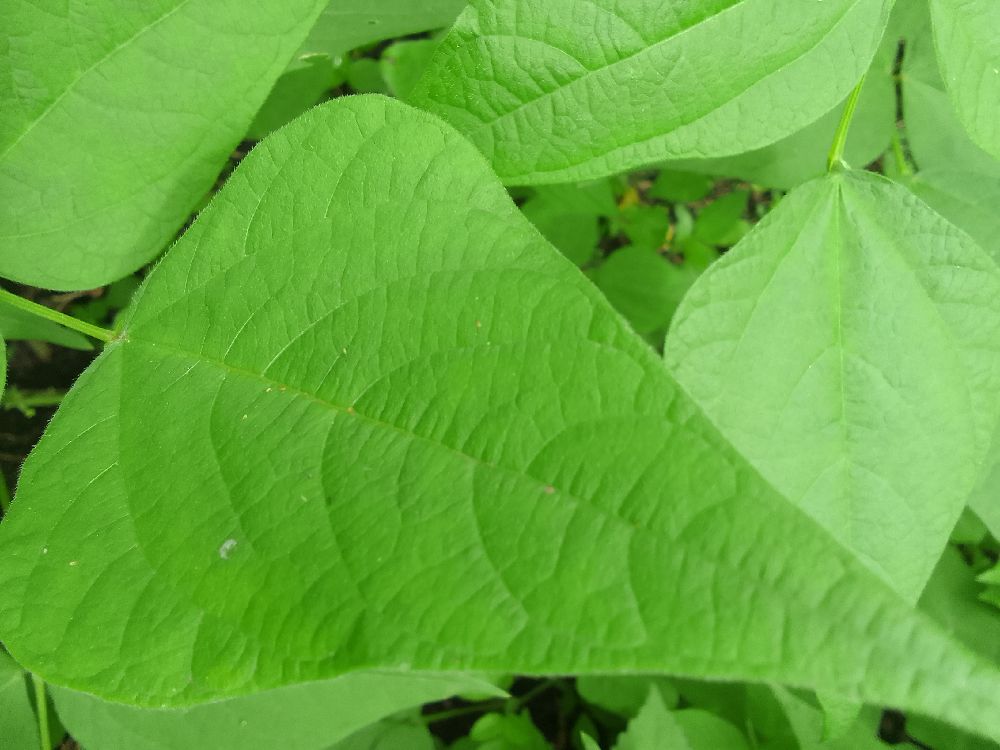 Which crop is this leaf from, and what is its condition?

common bean, healthy
